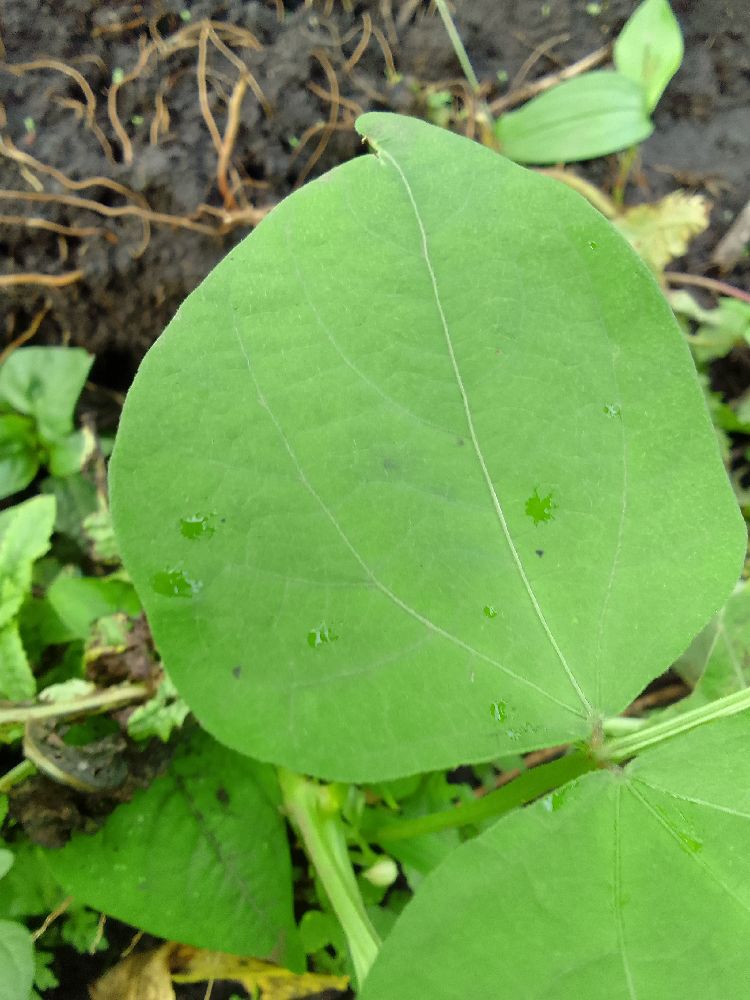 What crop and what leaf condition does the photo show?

common bean, healthy
